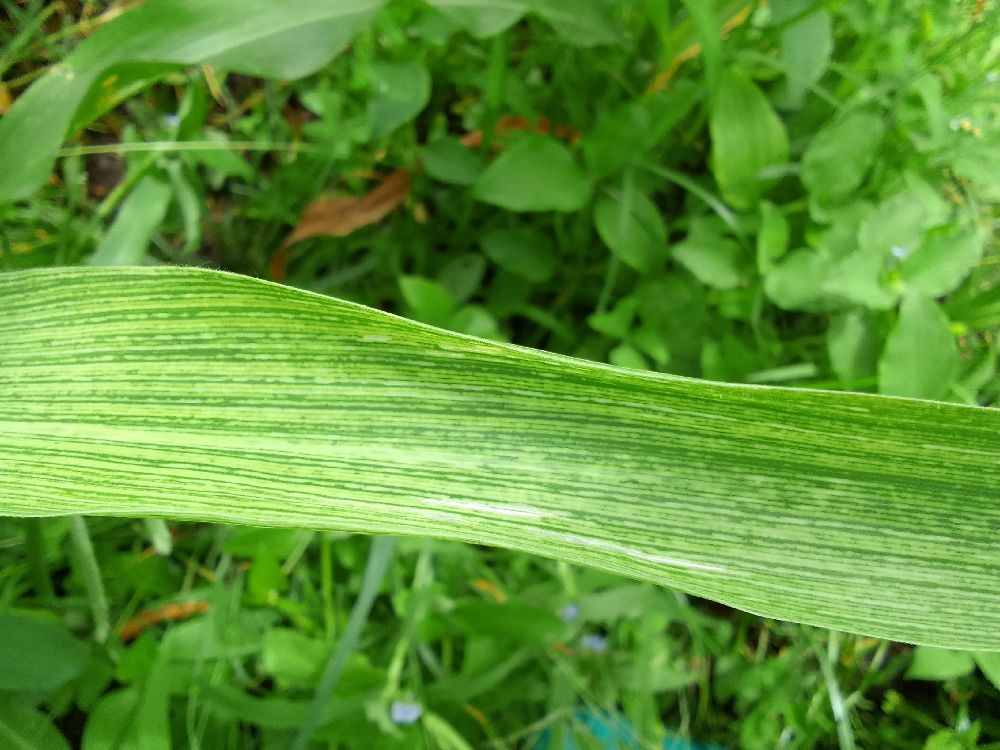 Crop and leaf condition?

maize, maize streak virus
